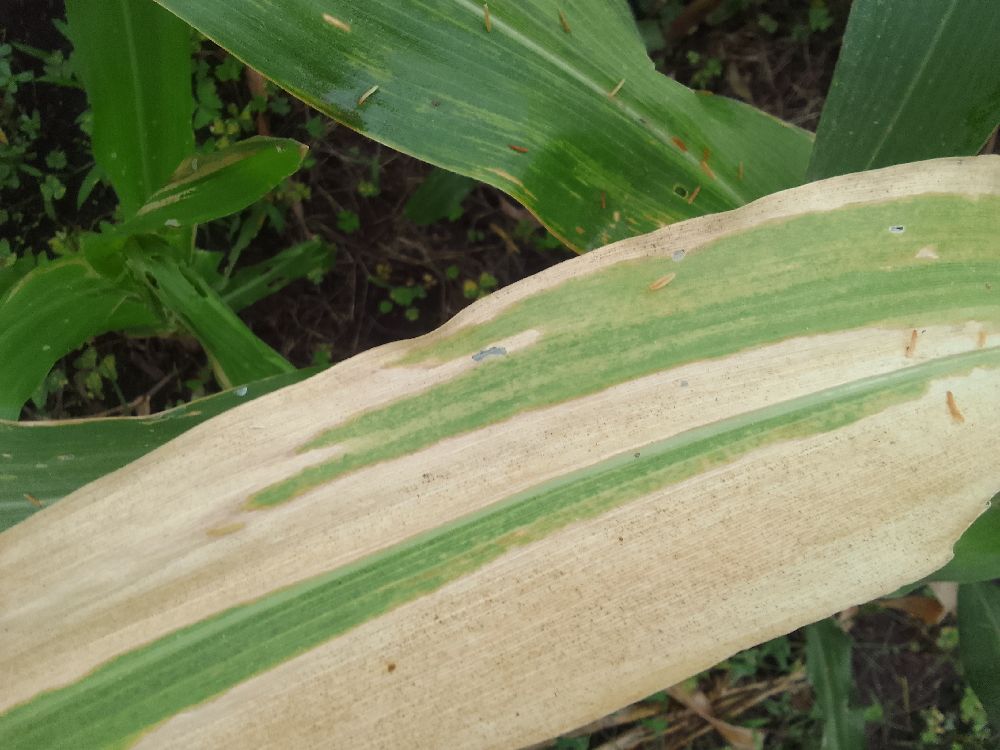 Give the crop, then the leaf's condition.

maize, maize lethal necrosis
